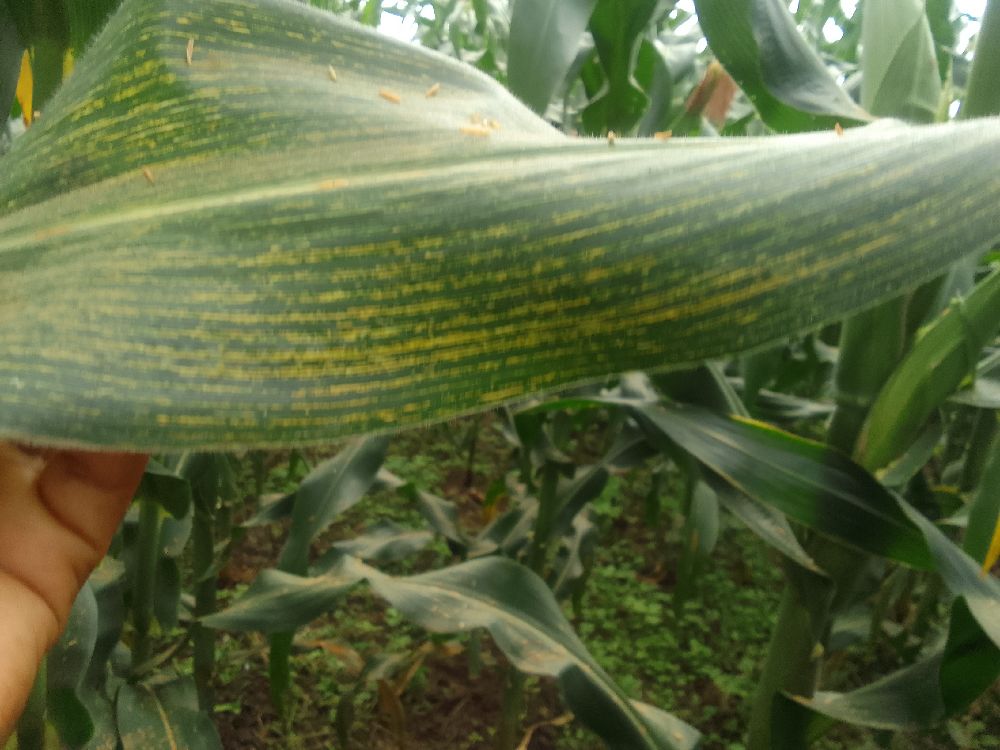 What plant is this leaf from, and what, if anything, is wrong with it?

maize, maize streak virus
